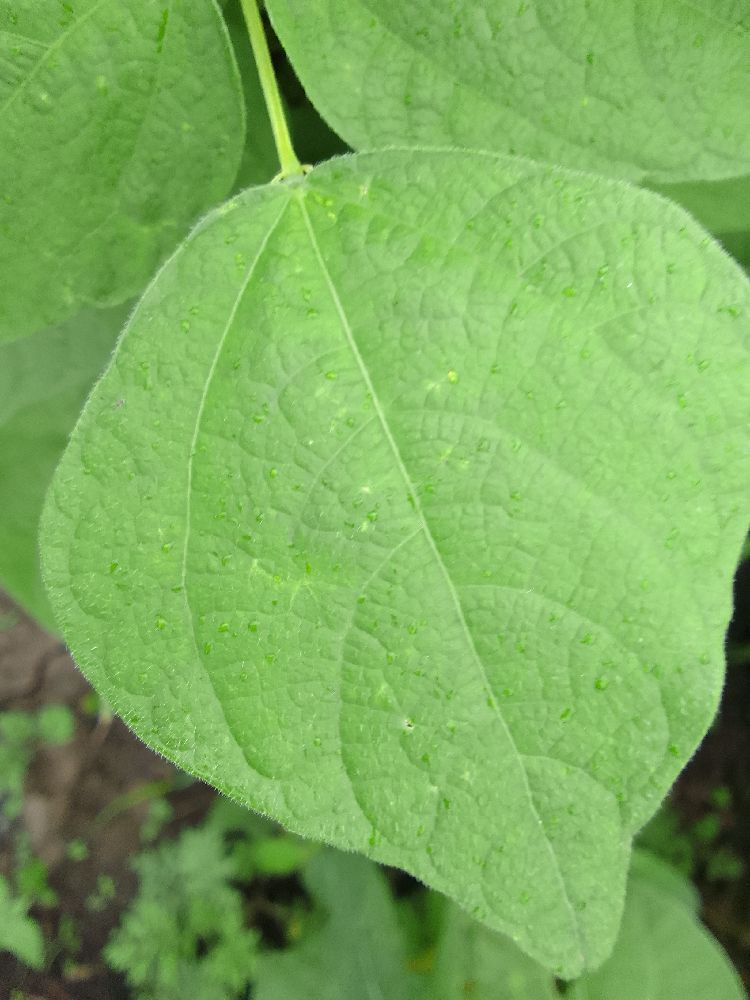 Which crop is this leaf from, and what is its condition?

common bean, healthy
